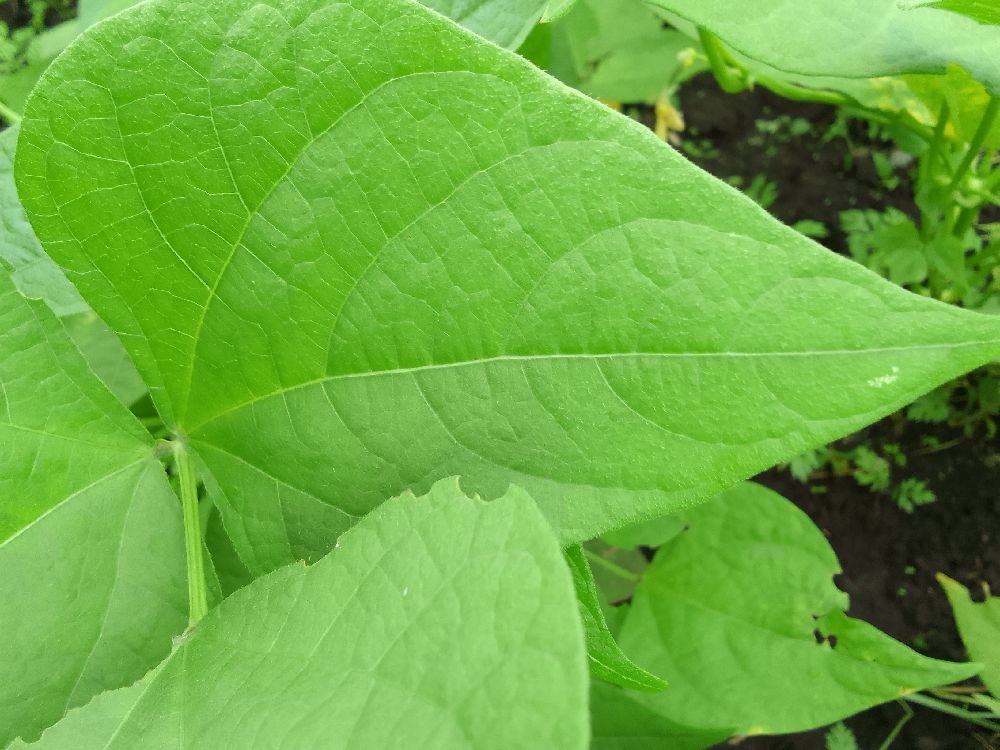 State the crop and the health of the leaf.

common bean, healthy
